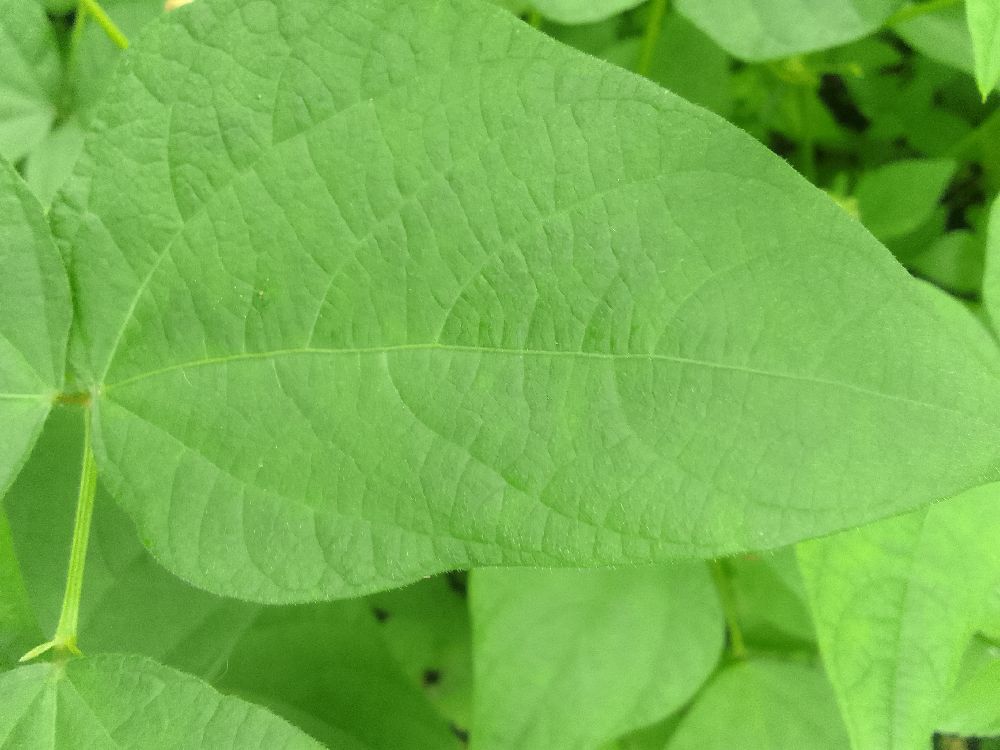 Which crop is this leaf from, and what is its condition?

common bean, healthy
